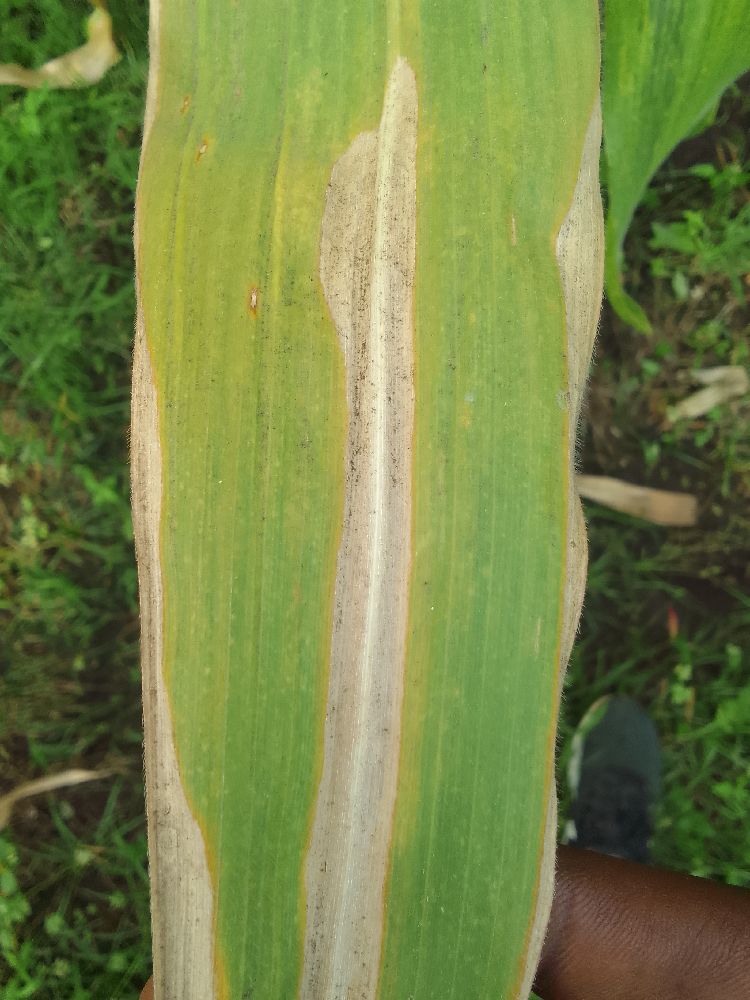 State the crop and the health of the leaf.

maize, maize lethal necrosis
